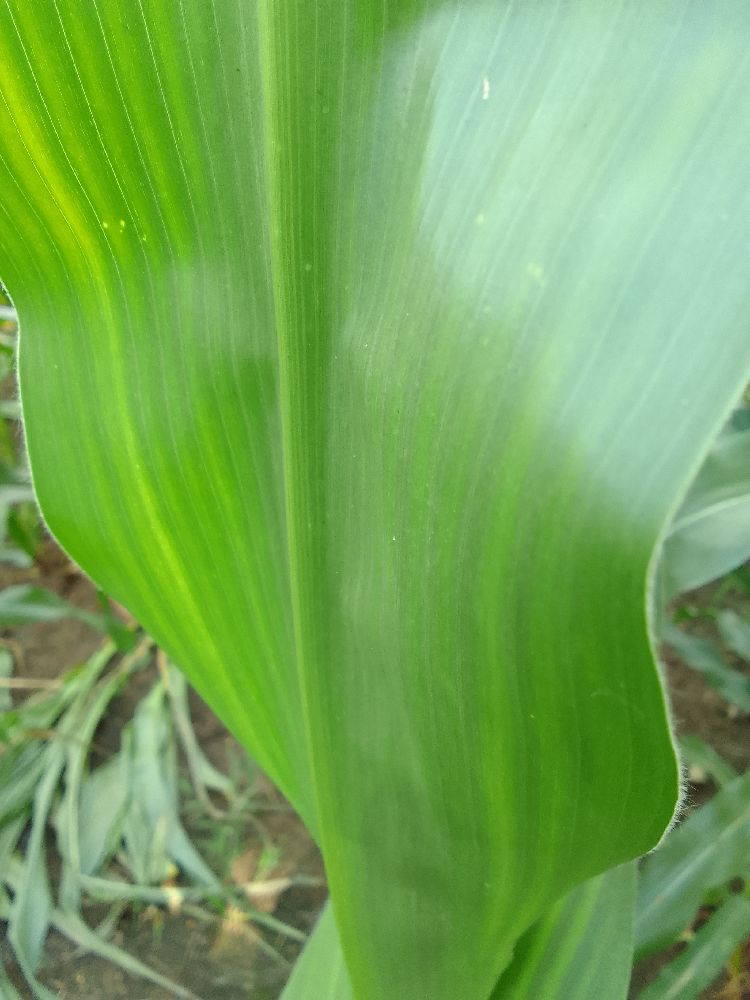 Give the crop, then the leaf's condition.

maize, healthy
